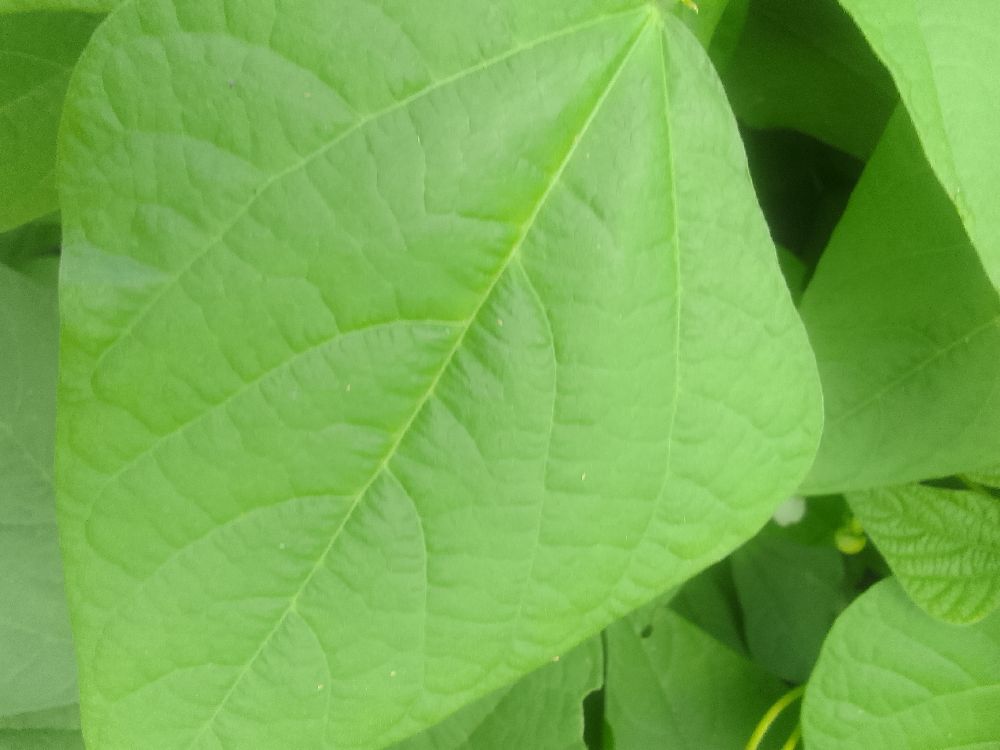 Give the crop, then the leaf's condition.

common bean, healthy
